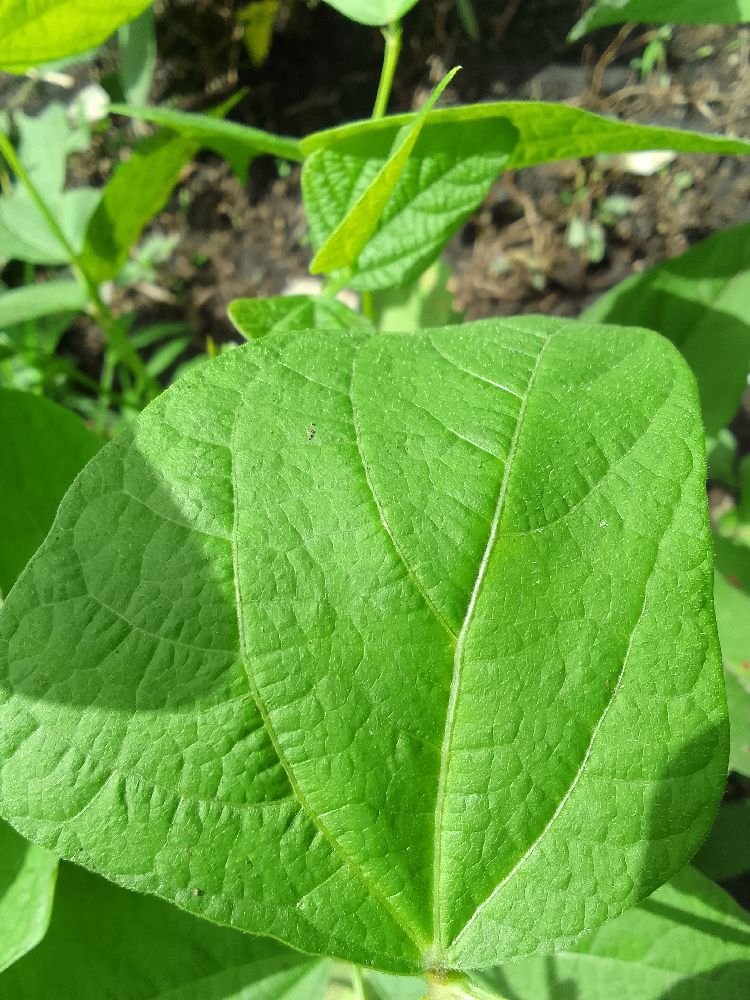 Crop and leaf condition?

common bean, healthy
